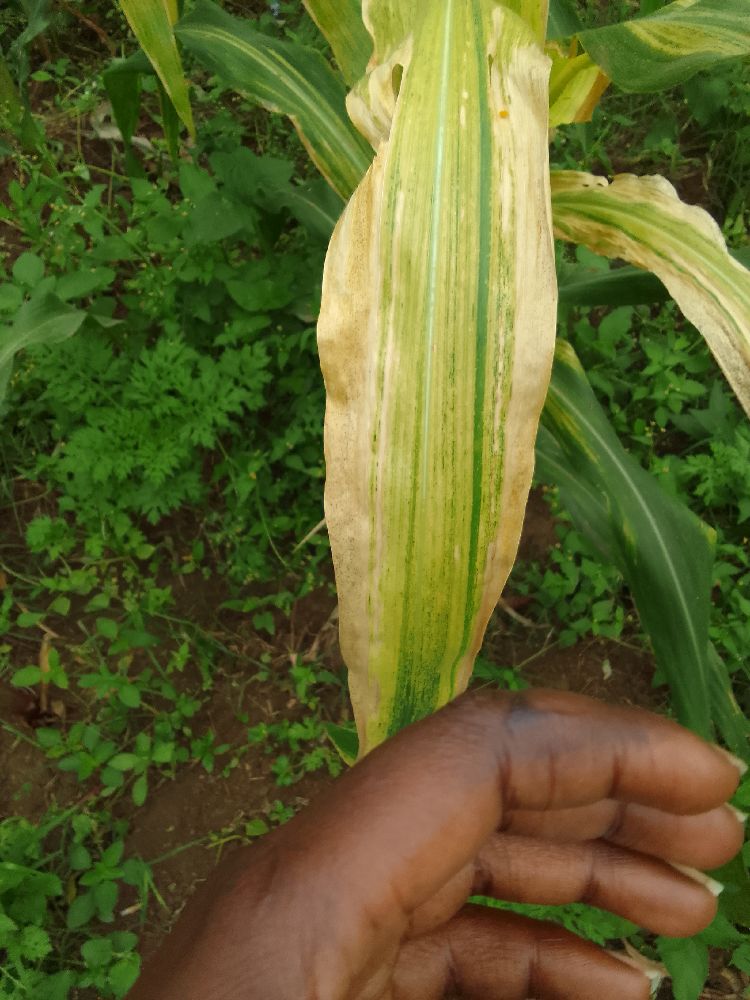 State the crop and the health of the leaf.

maize, maize lethal necrosis
